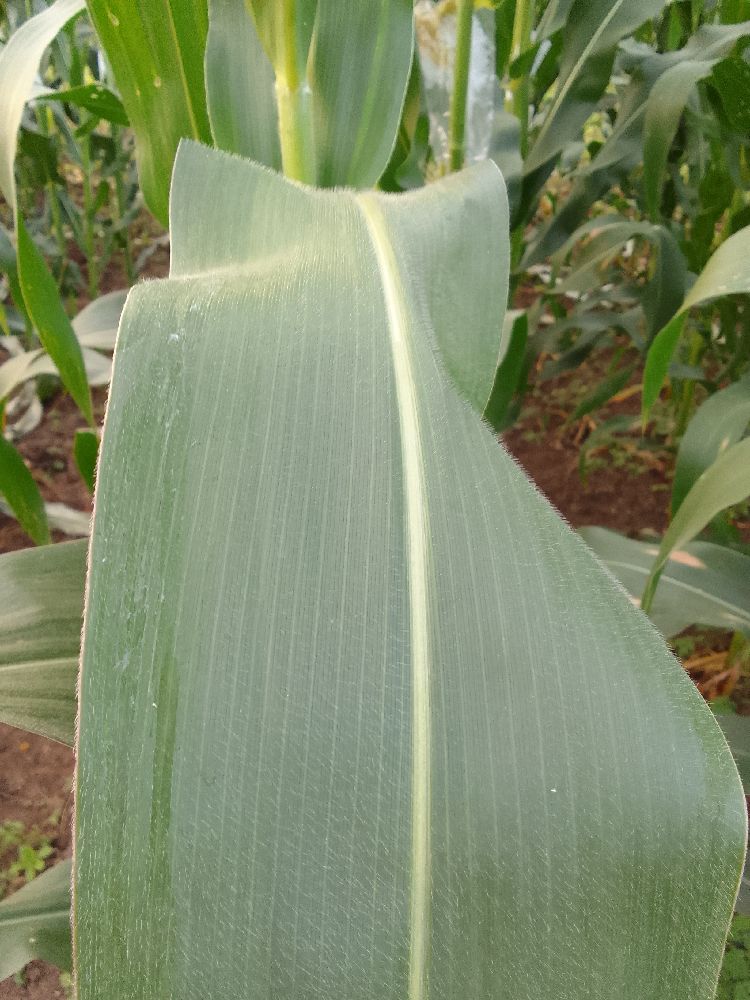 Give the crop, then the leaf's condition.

maize, healthy
